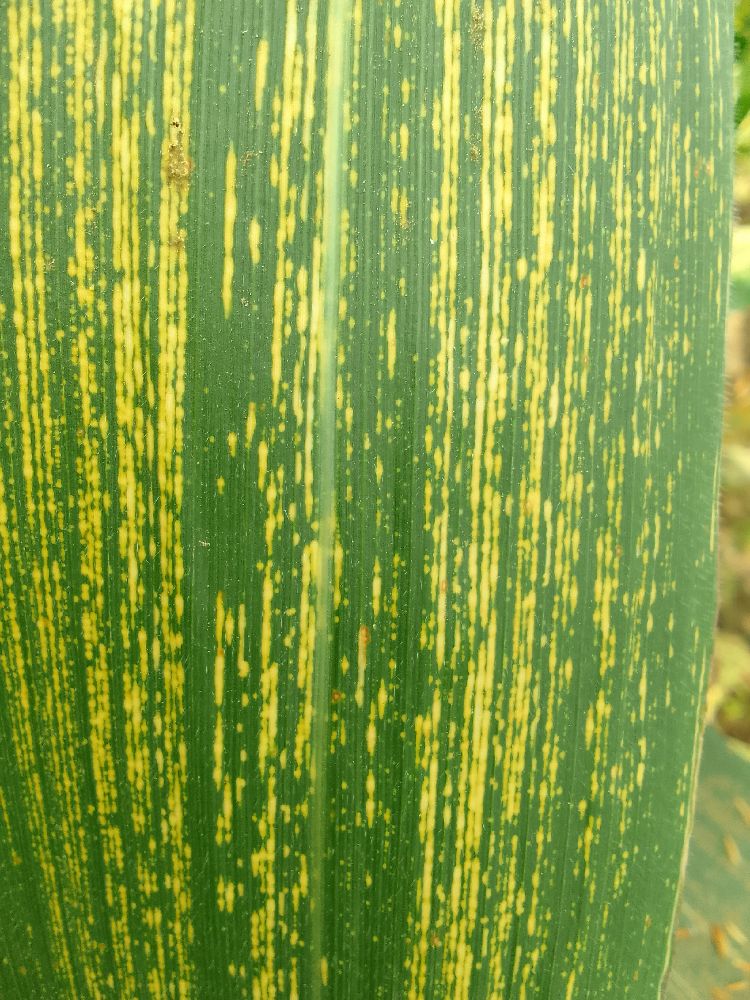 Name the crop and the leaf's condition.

maize, maize streak virus
